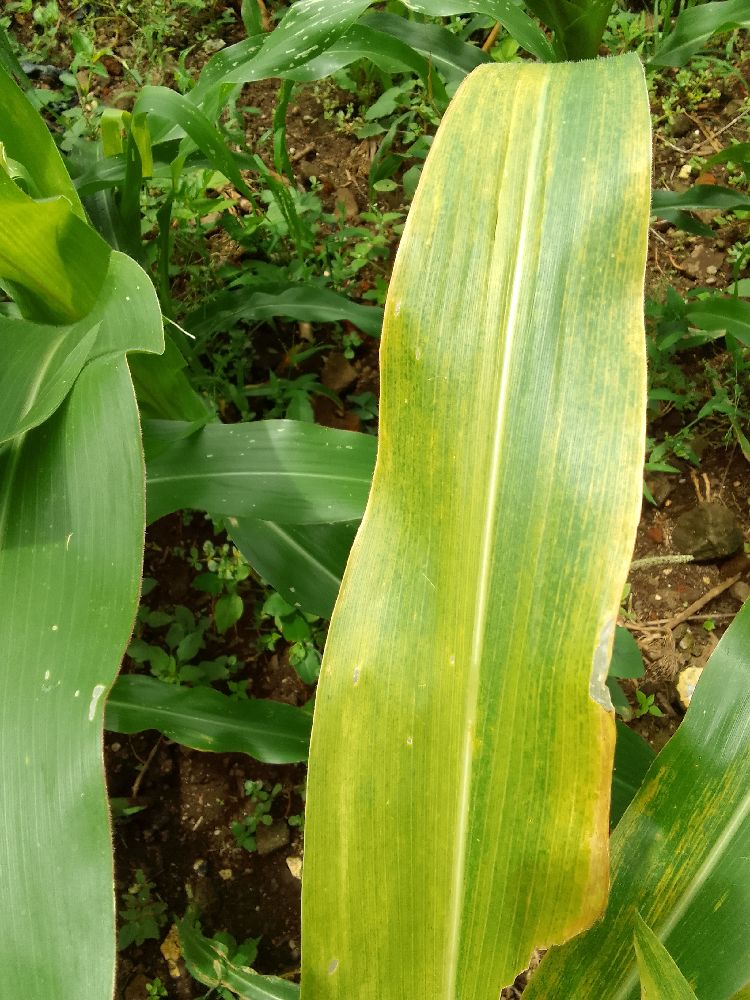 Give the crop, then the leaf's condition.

maize, maize lethal necrosis
